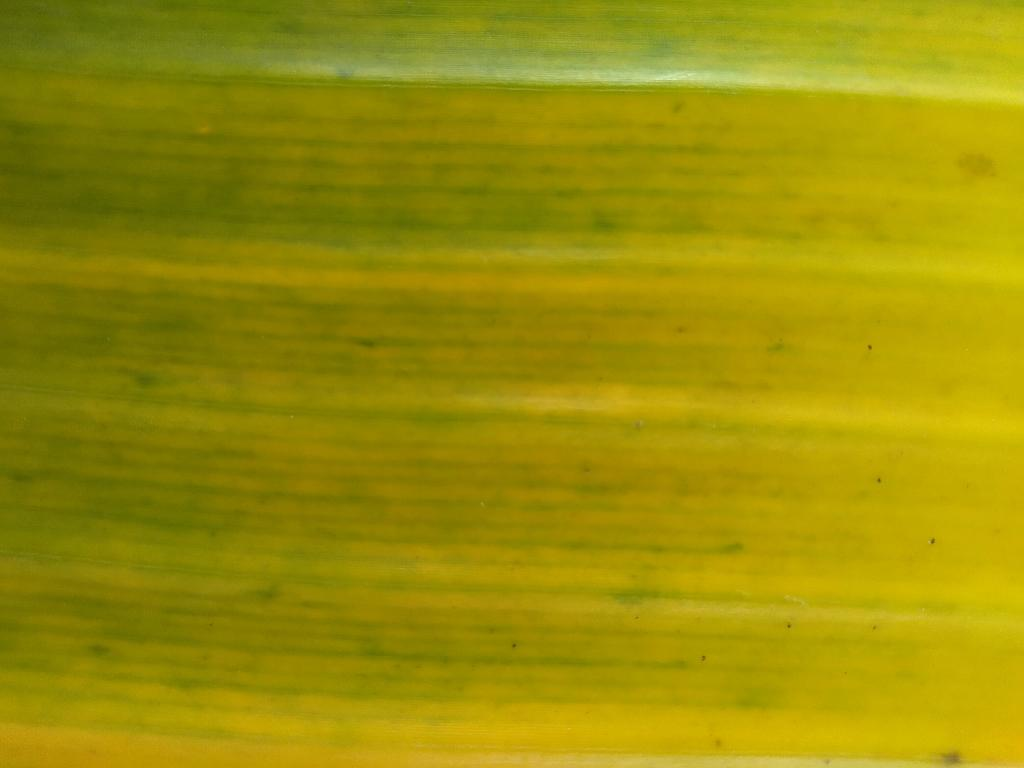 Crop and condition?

banana, fusarium wilt race 1
